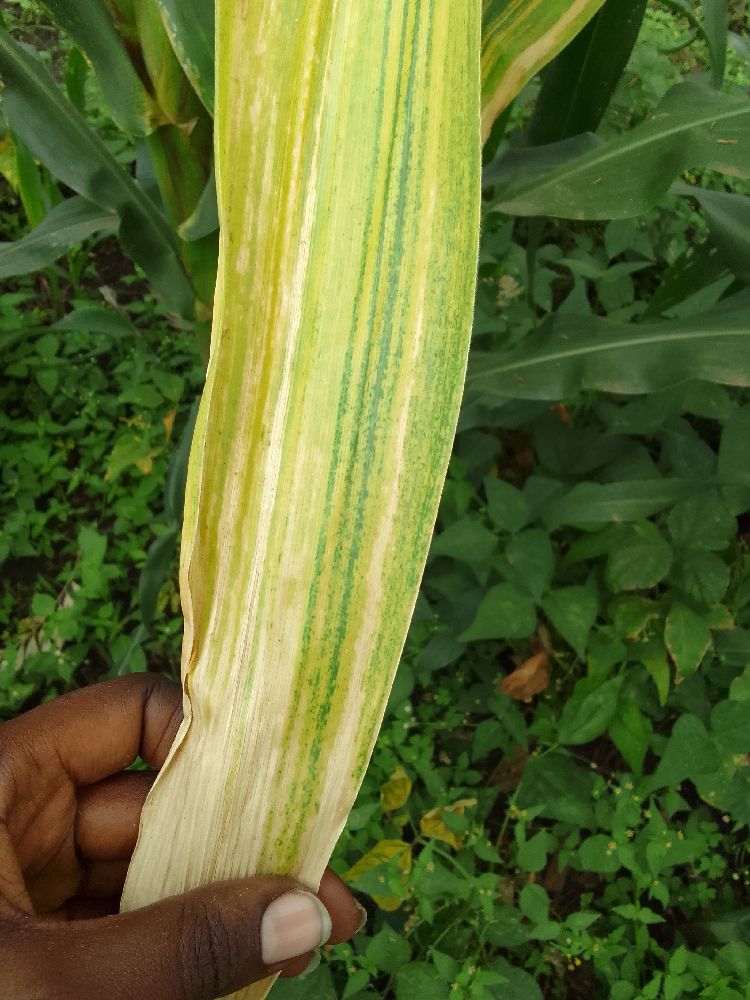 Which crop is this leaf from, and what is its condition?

maize, maize lethal necrosis
